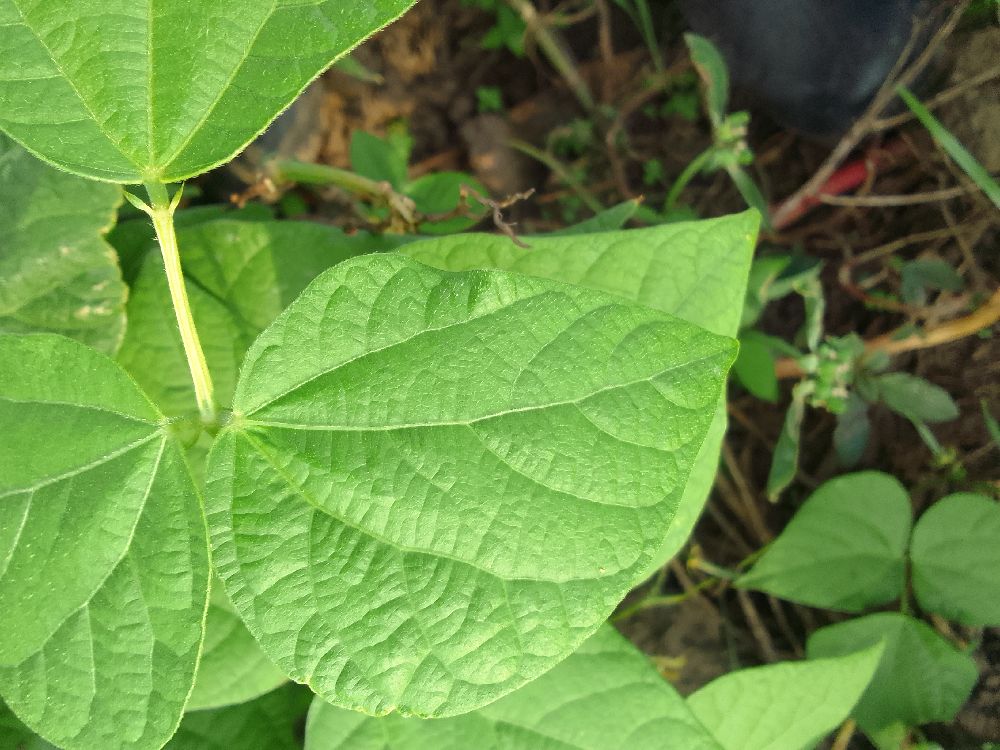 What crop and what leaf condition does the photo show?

common bean, healthy
